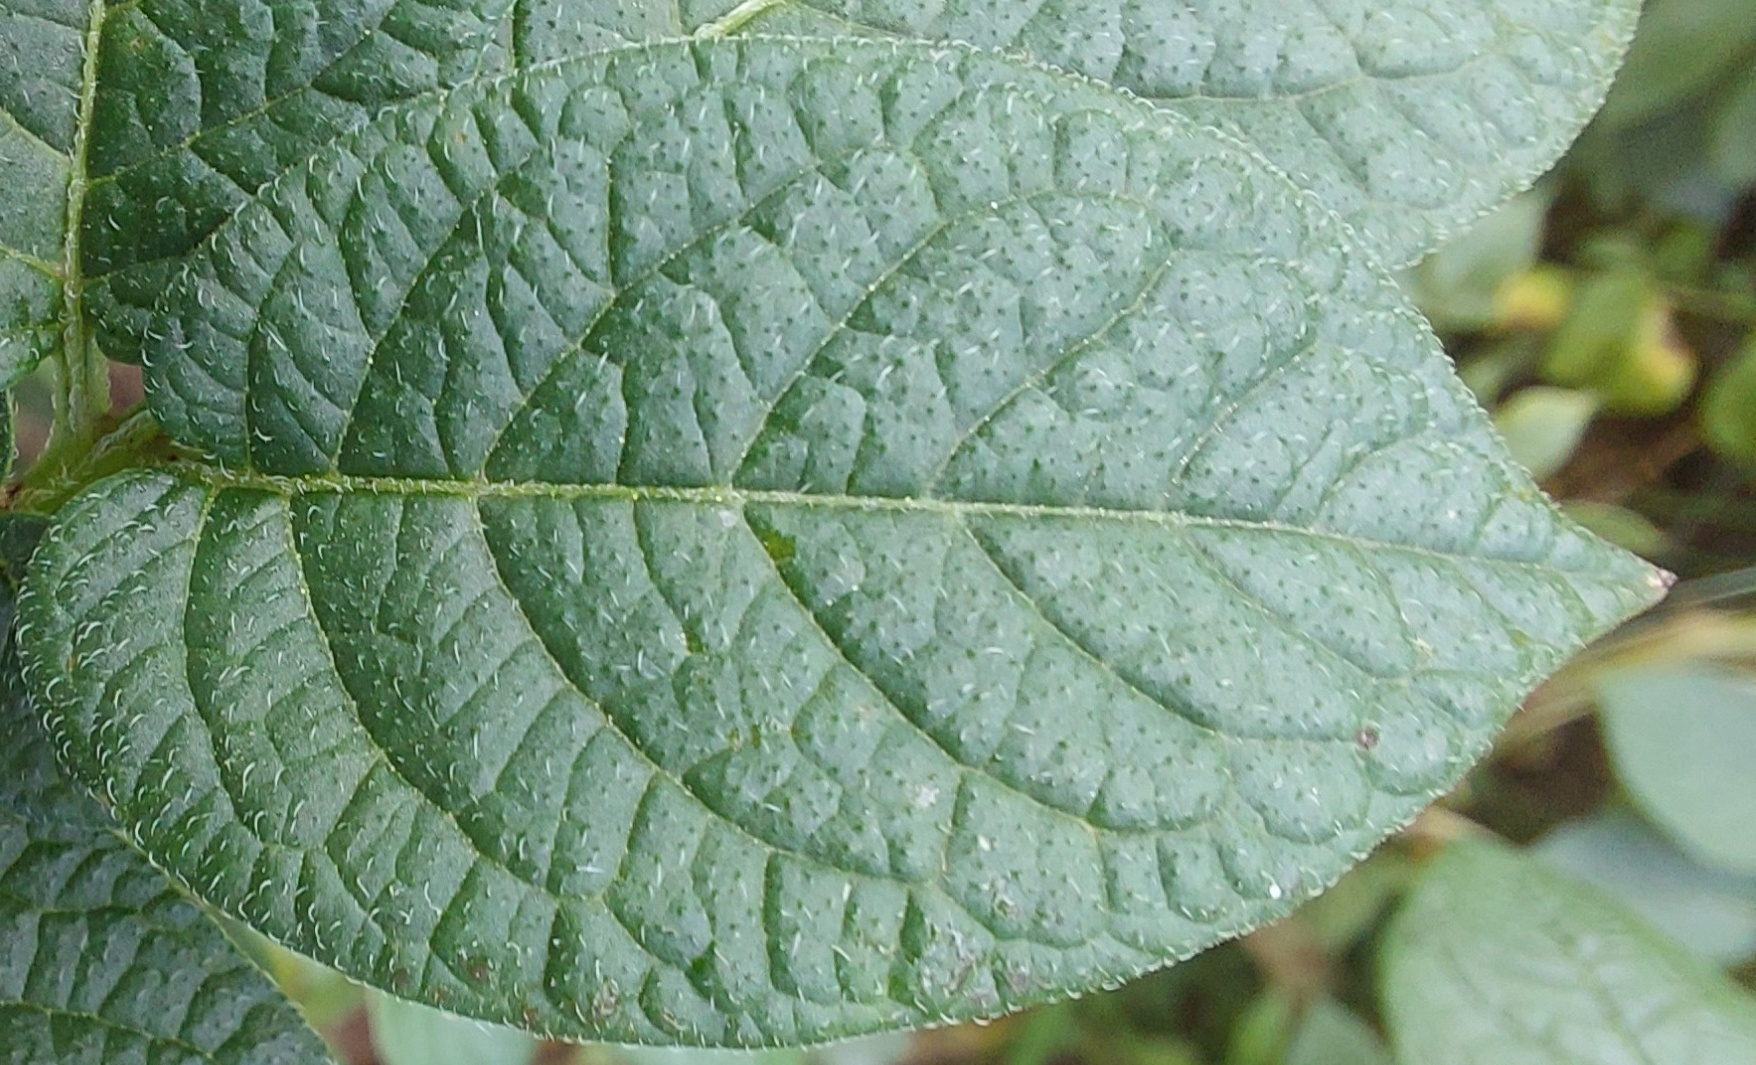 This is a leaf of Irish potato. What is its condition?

healthy
